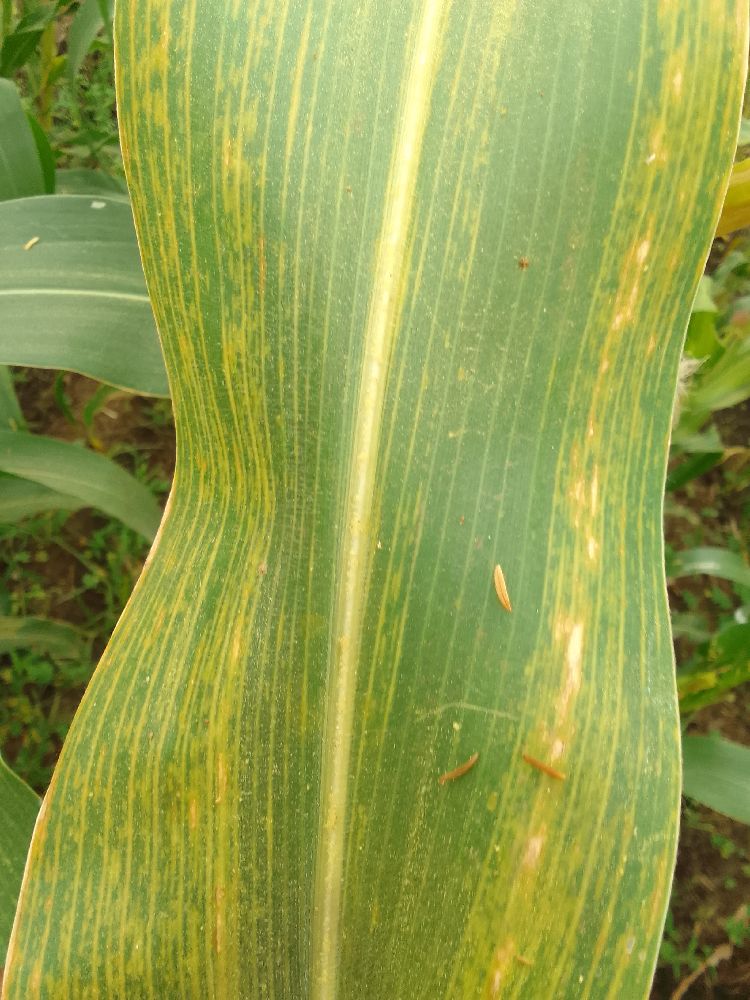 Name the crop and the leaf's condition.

maize, maize lethal necrosis
